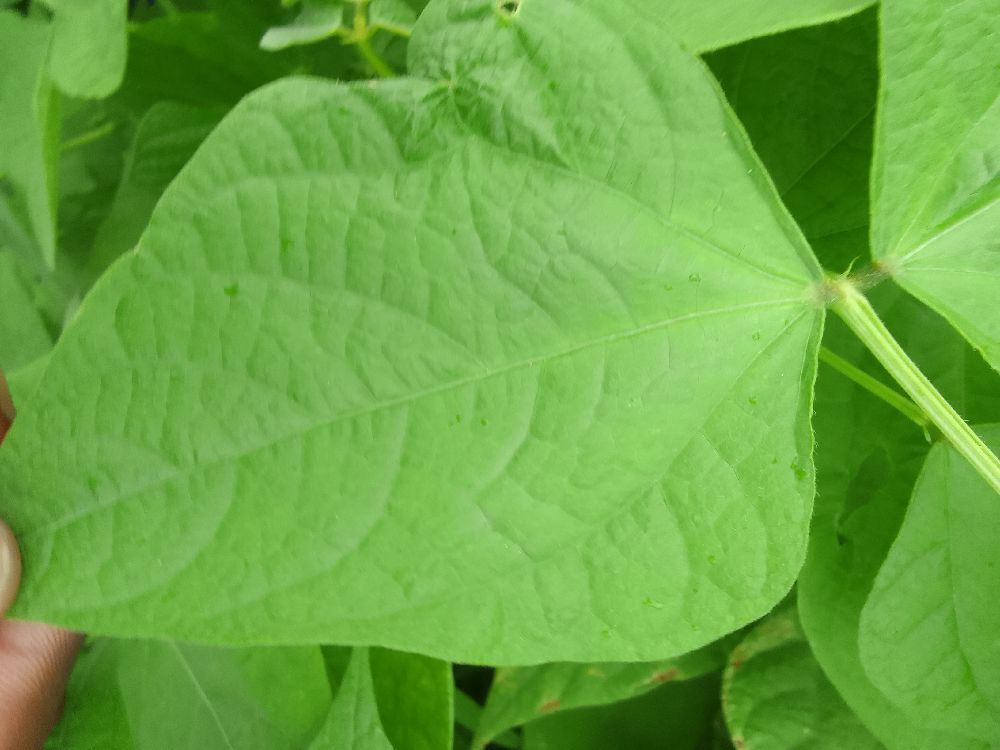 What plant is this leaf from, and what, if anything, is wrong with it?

common bean, healthy
